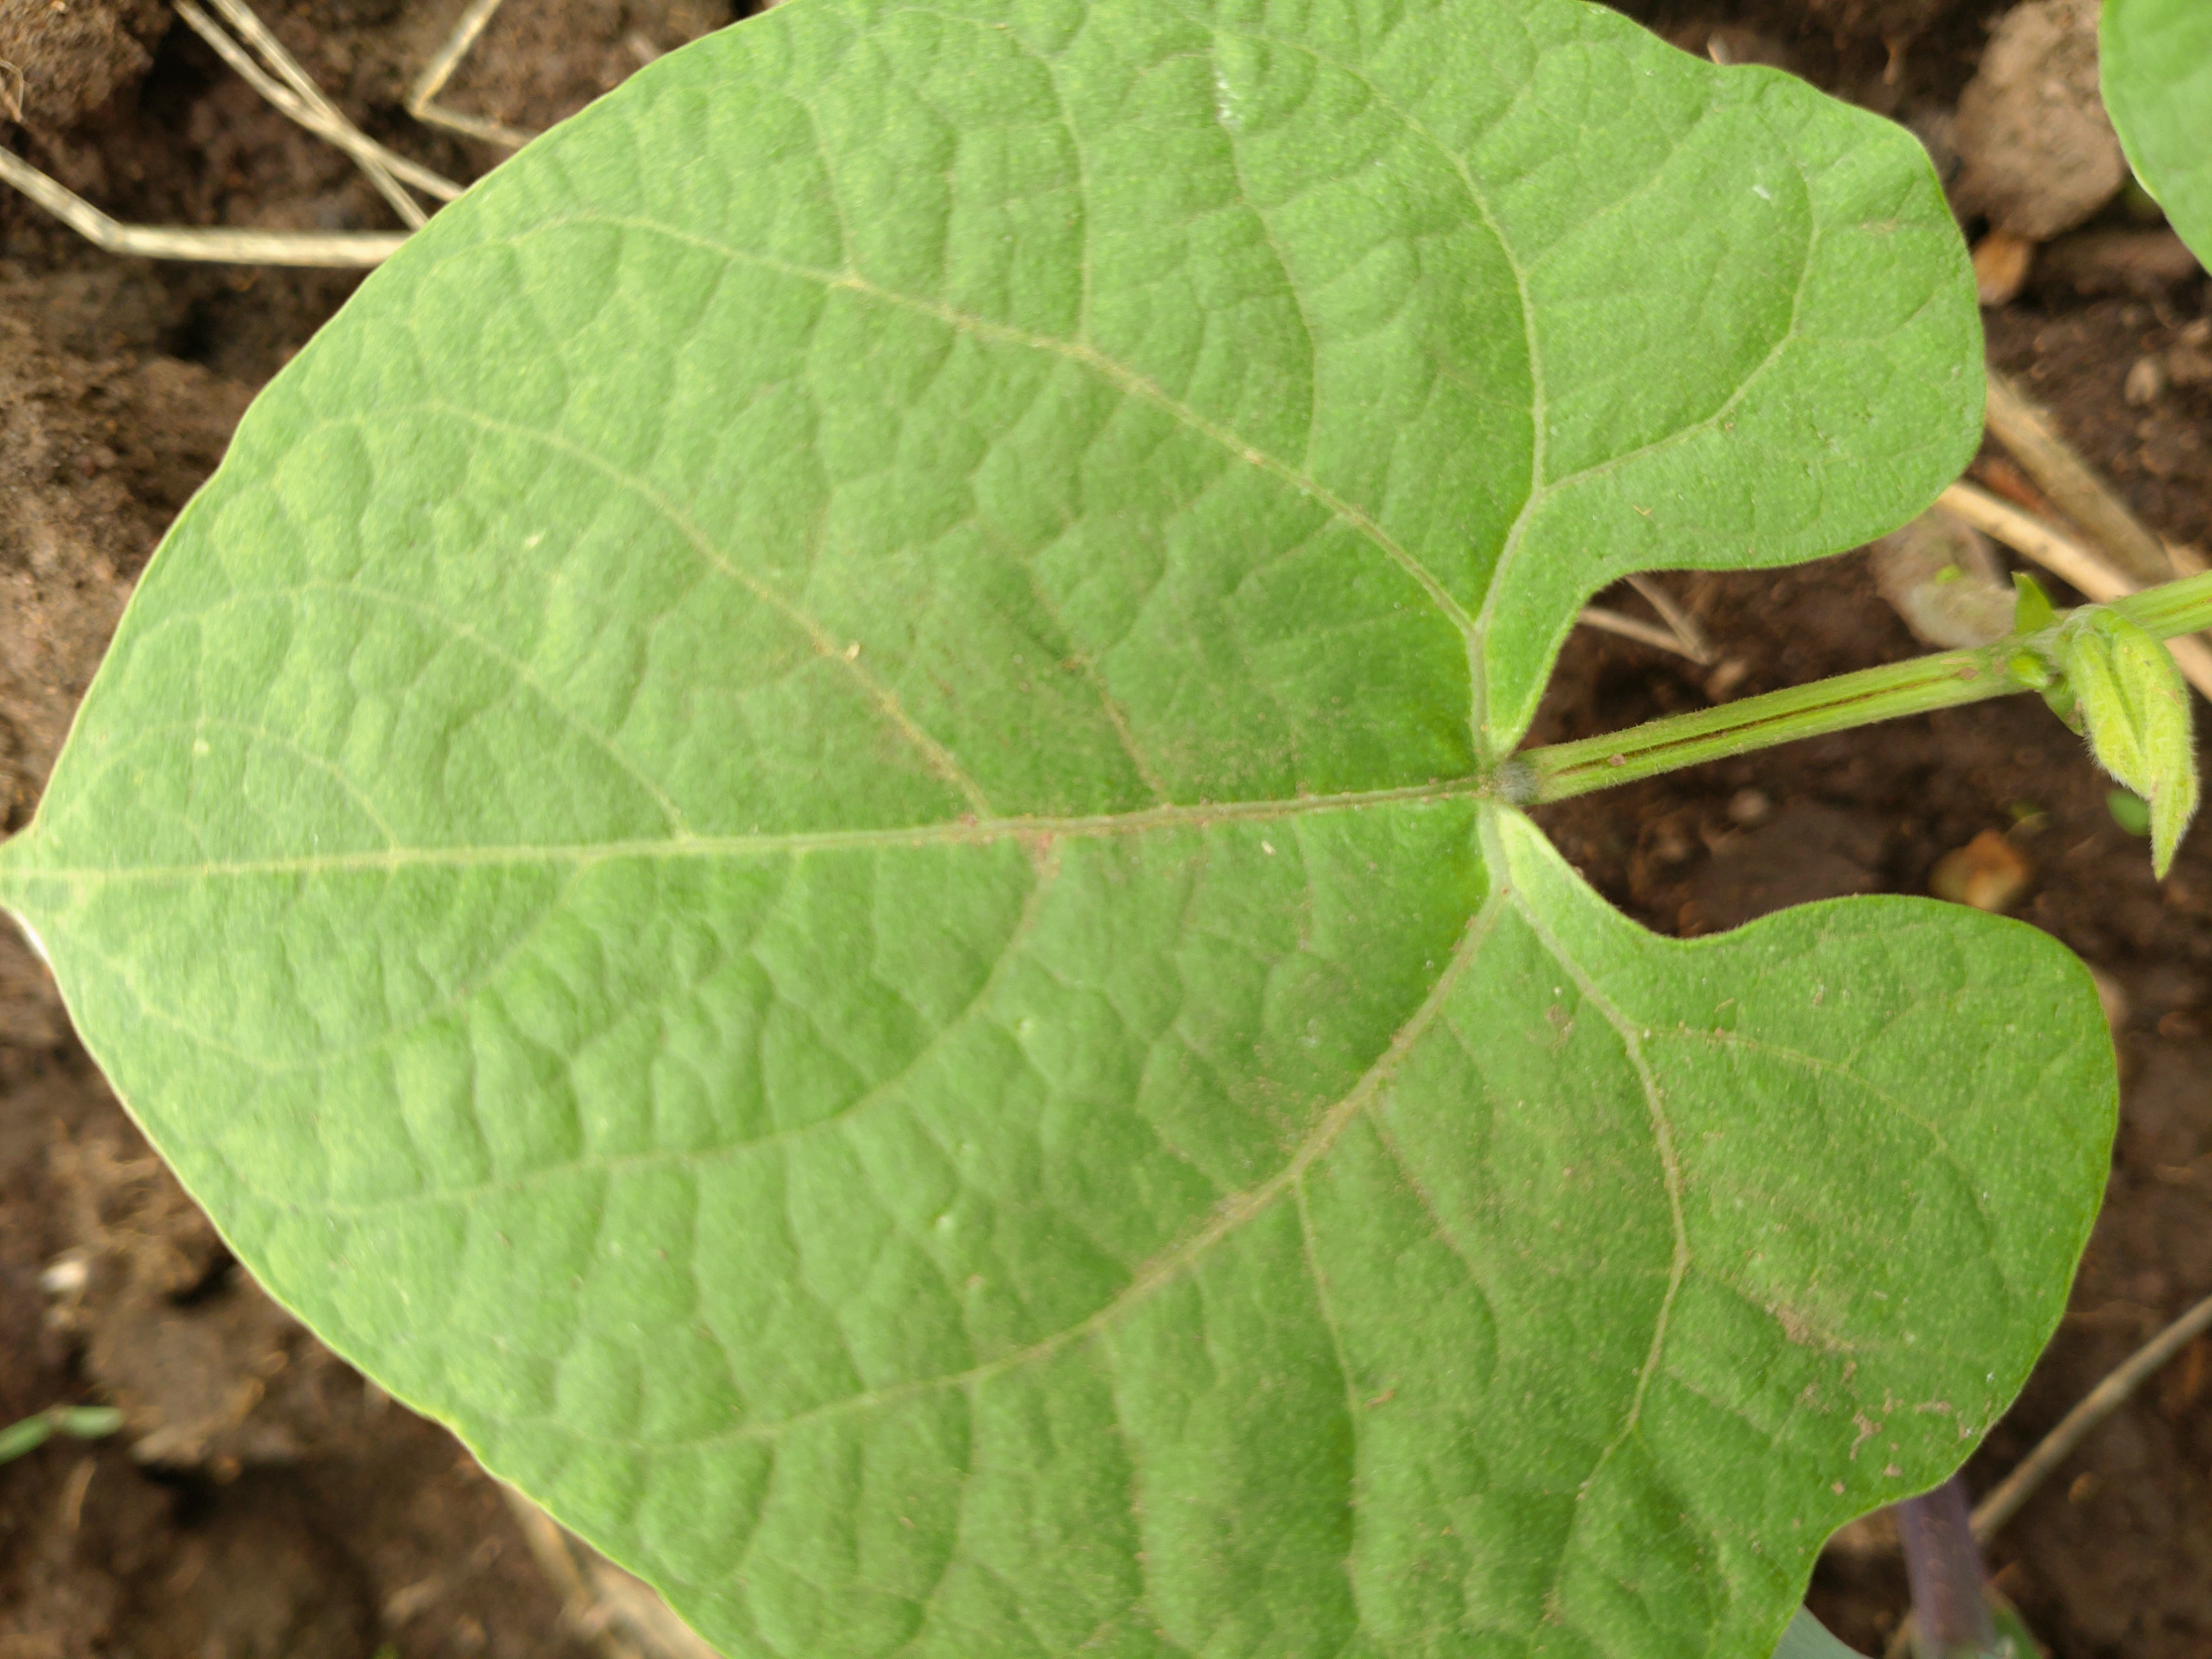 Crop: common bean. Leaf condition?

healthy
